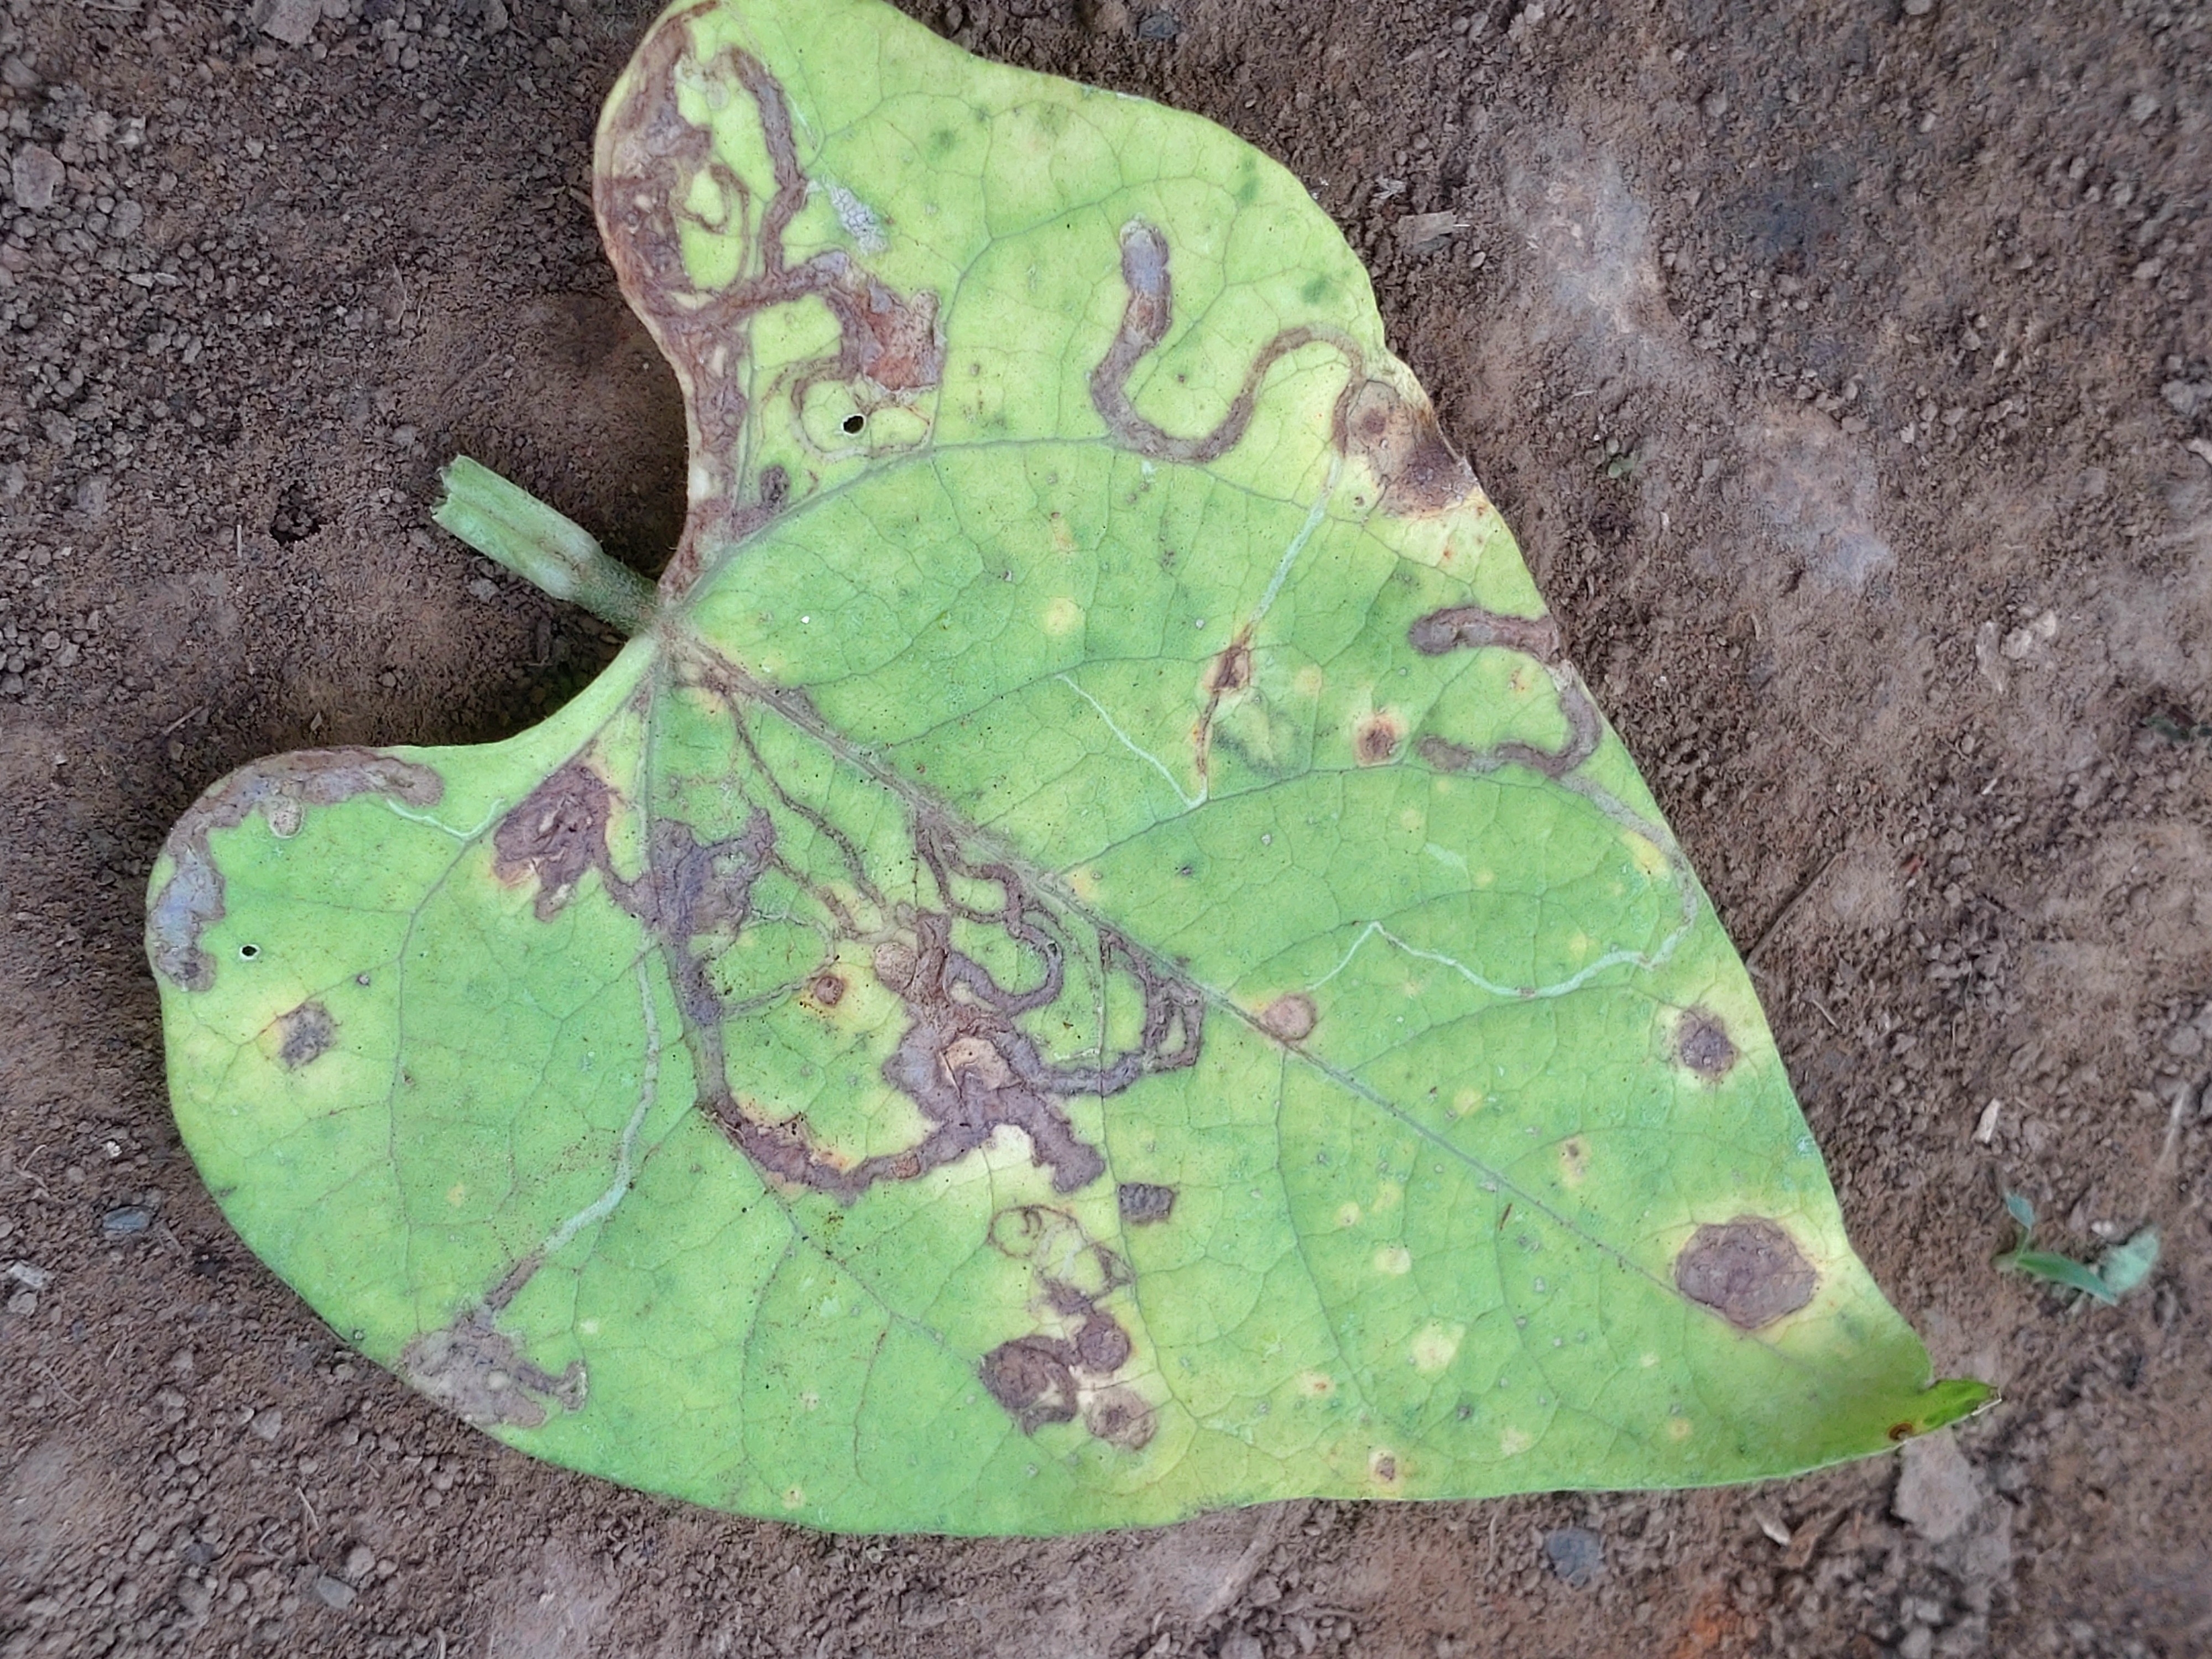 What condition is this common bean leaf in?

anthracnose
